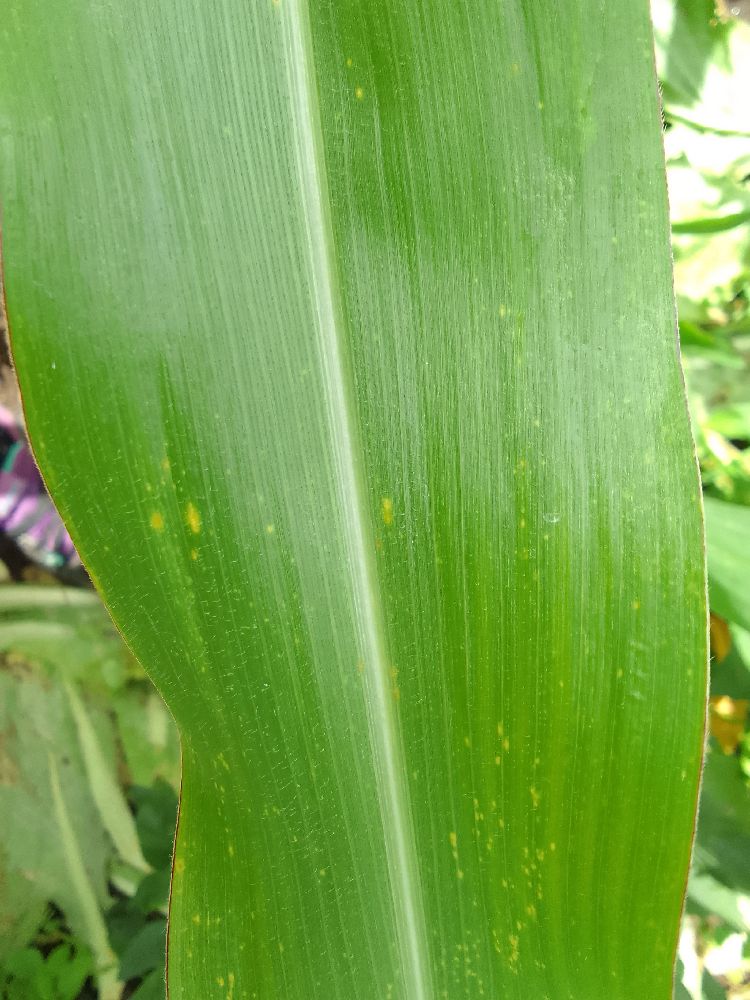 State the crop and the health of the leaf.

maize, maize lethal necrosis
